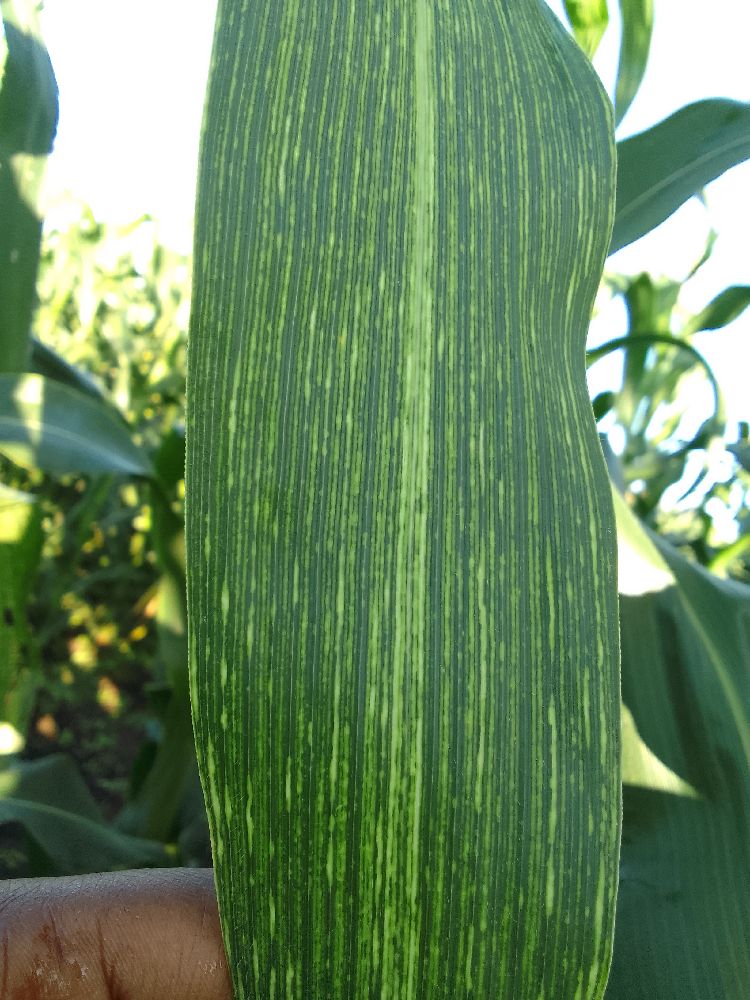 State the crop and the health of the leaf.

maize, maize streak virus
